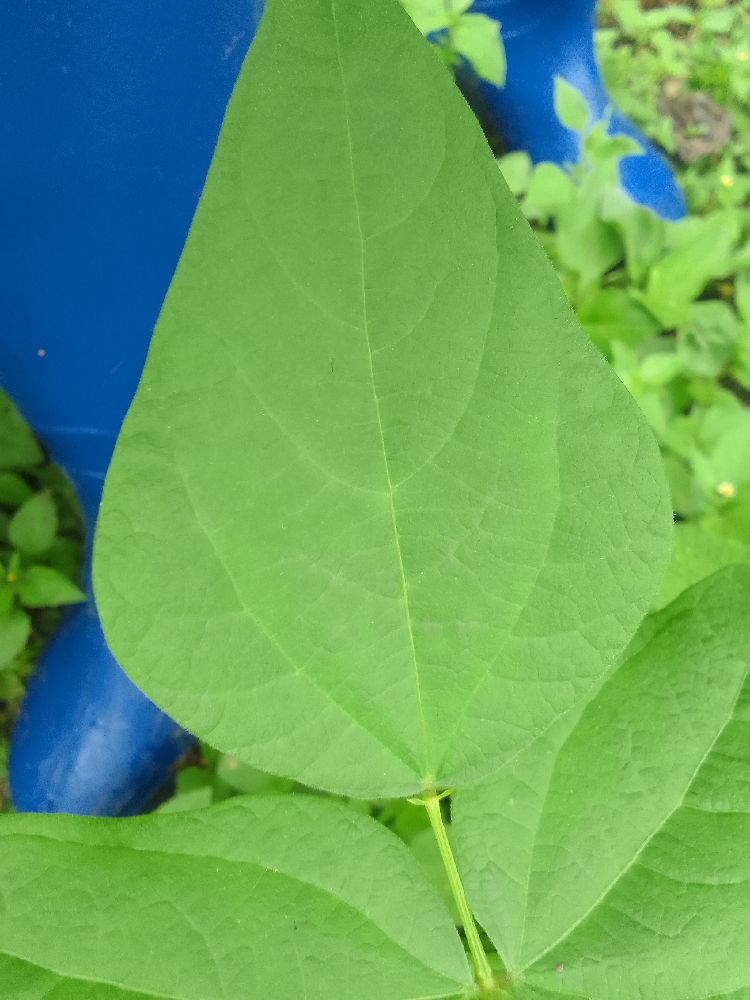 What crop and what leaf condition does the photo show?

common bean, healthy
